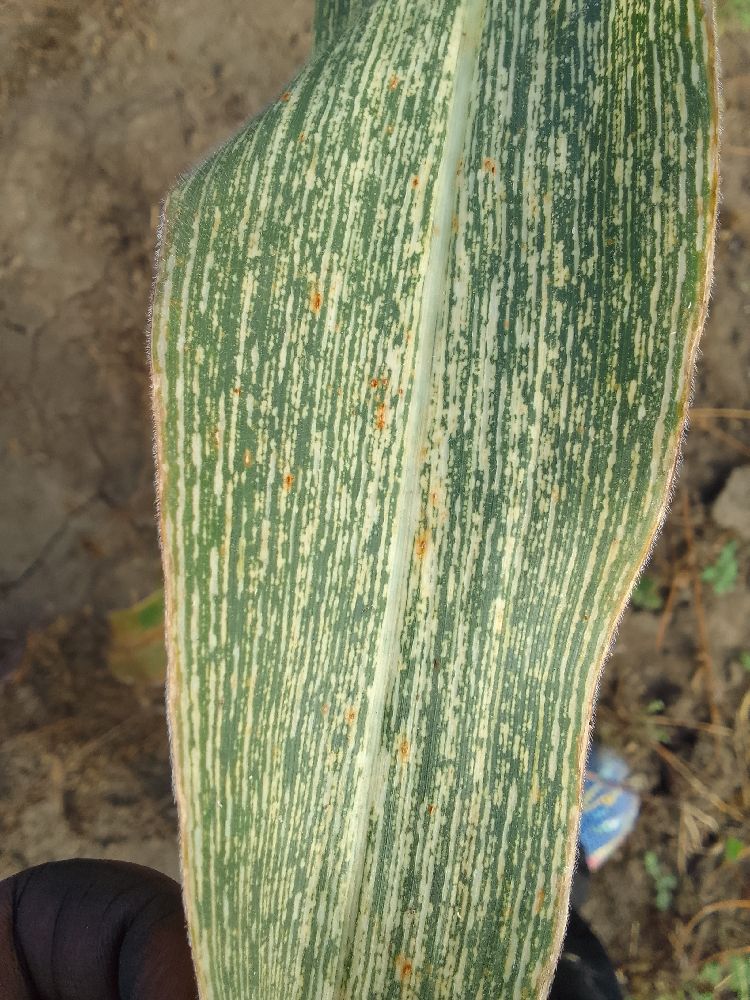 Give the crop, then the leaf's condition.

maize, maize streak virus
